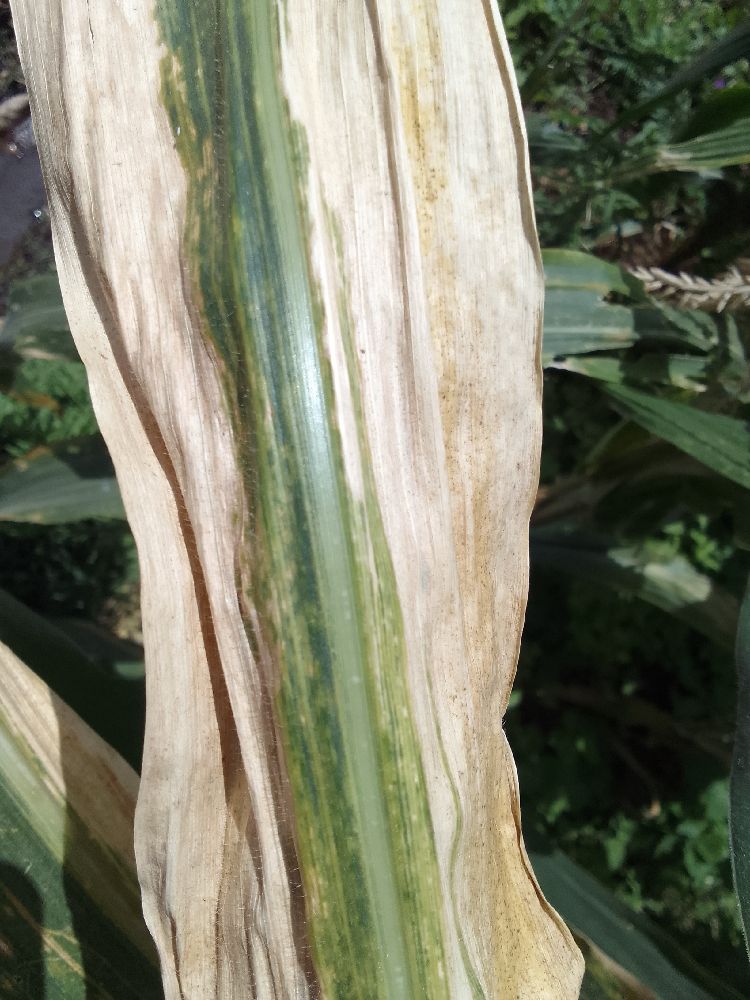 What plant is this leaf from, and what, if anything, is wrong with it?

maize, maize lethal necrosis
